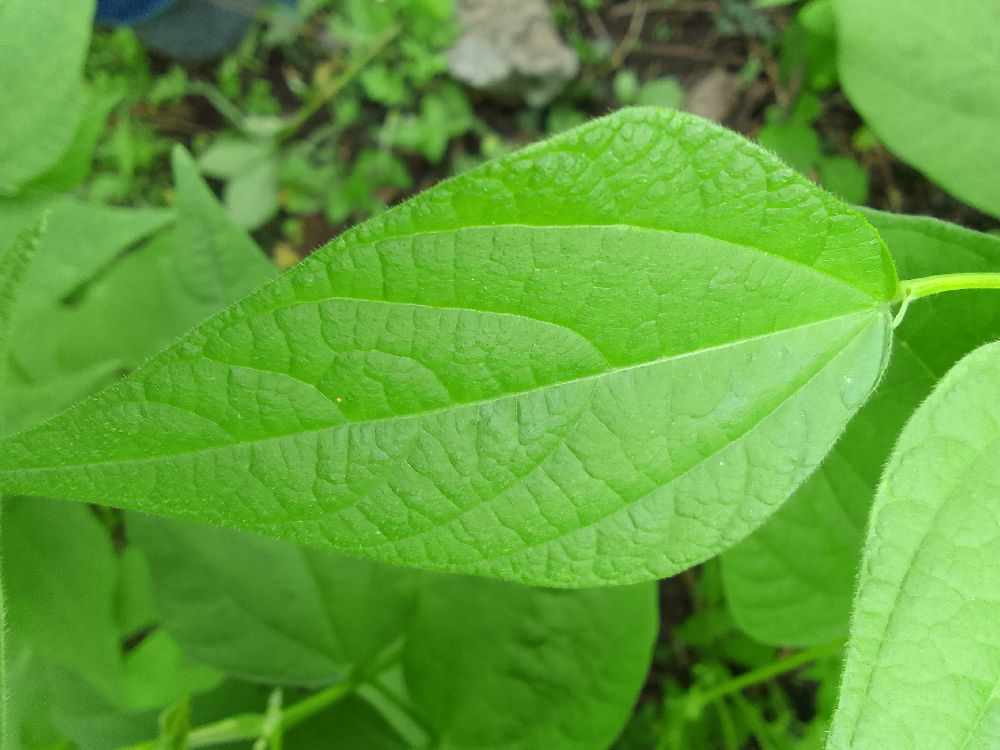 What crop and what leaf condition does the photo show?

common bean, healthy
